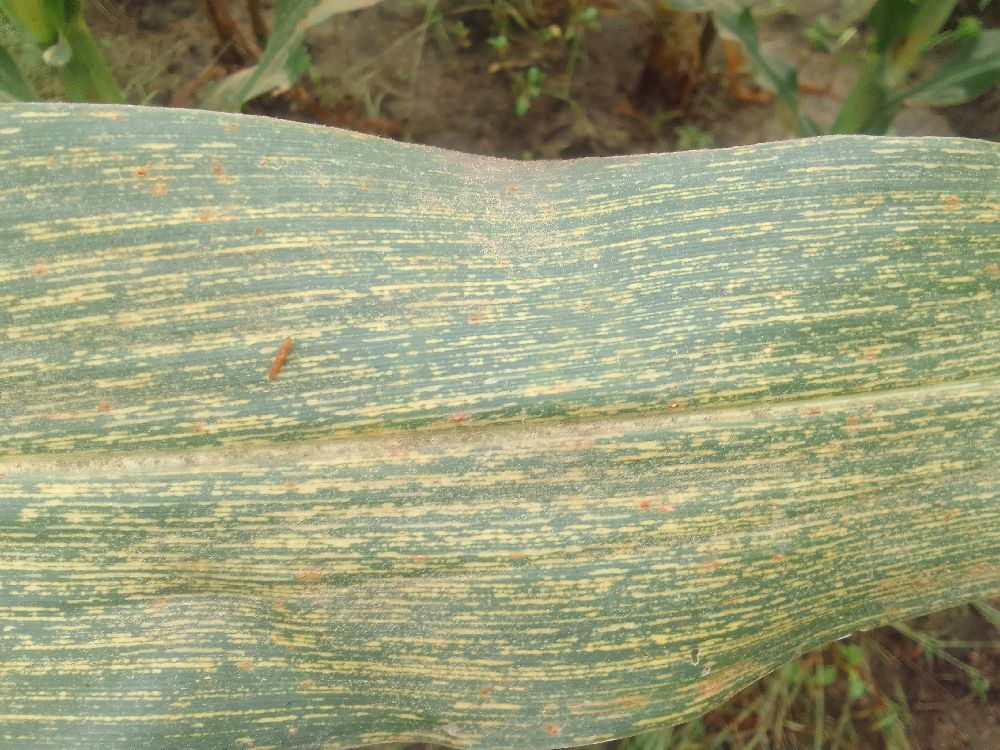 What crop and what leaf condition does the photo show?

maize, maize streak virus
